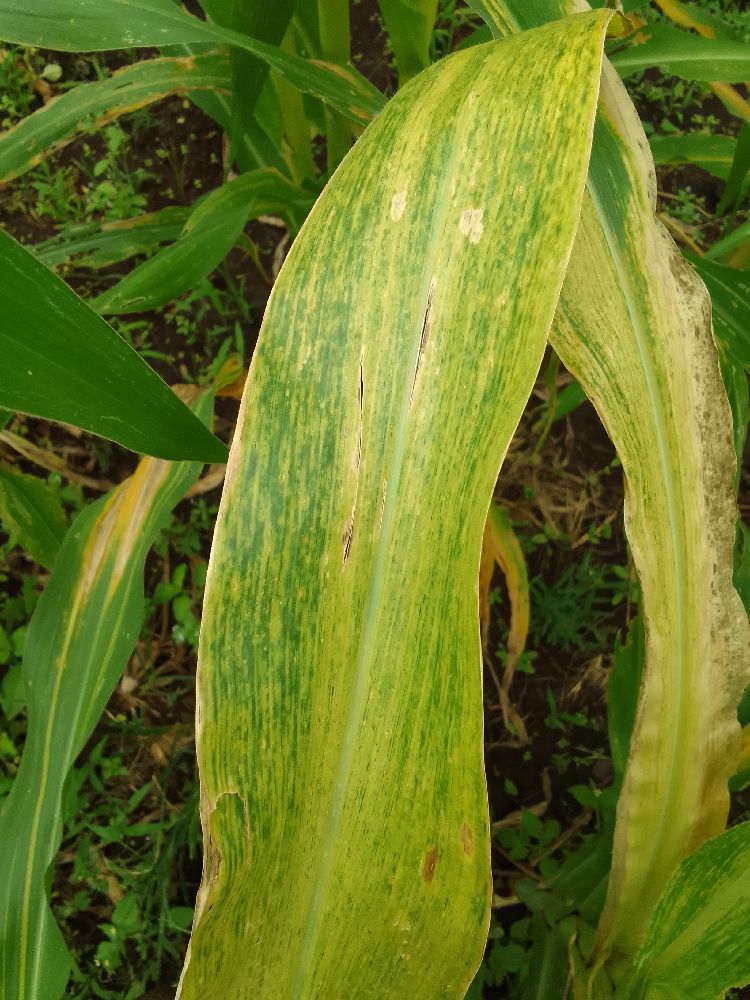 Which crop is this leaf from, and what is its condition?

maize, maize lethal necrosis
